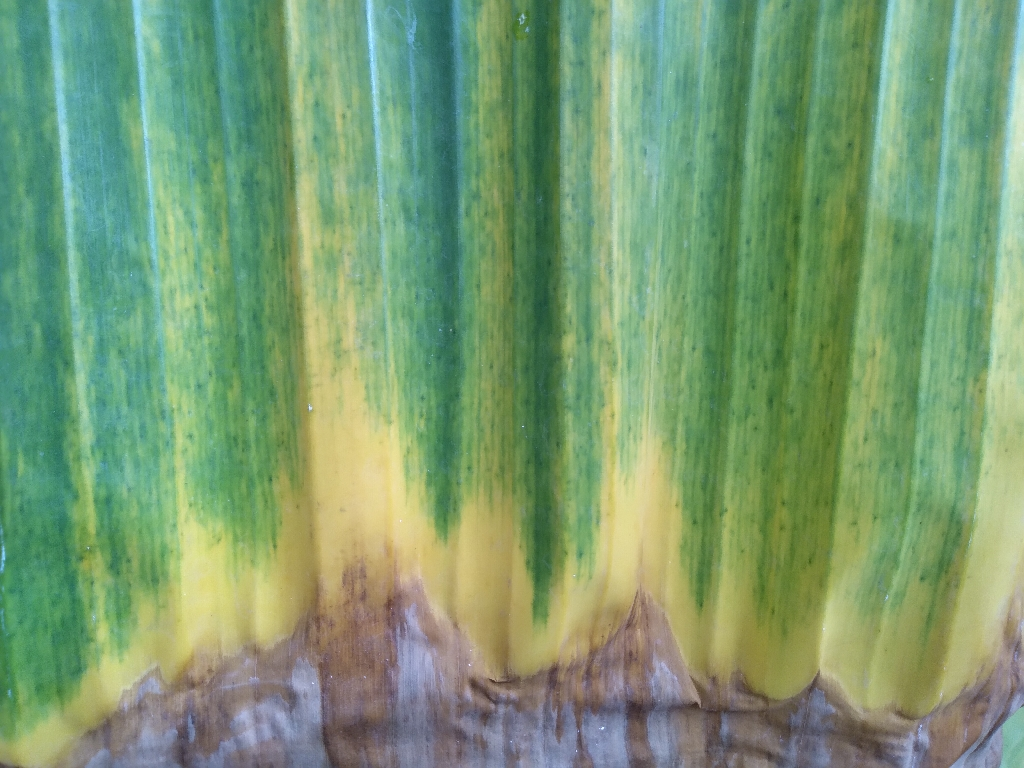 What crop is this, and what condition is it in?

banana, fusarium wilt race 1
